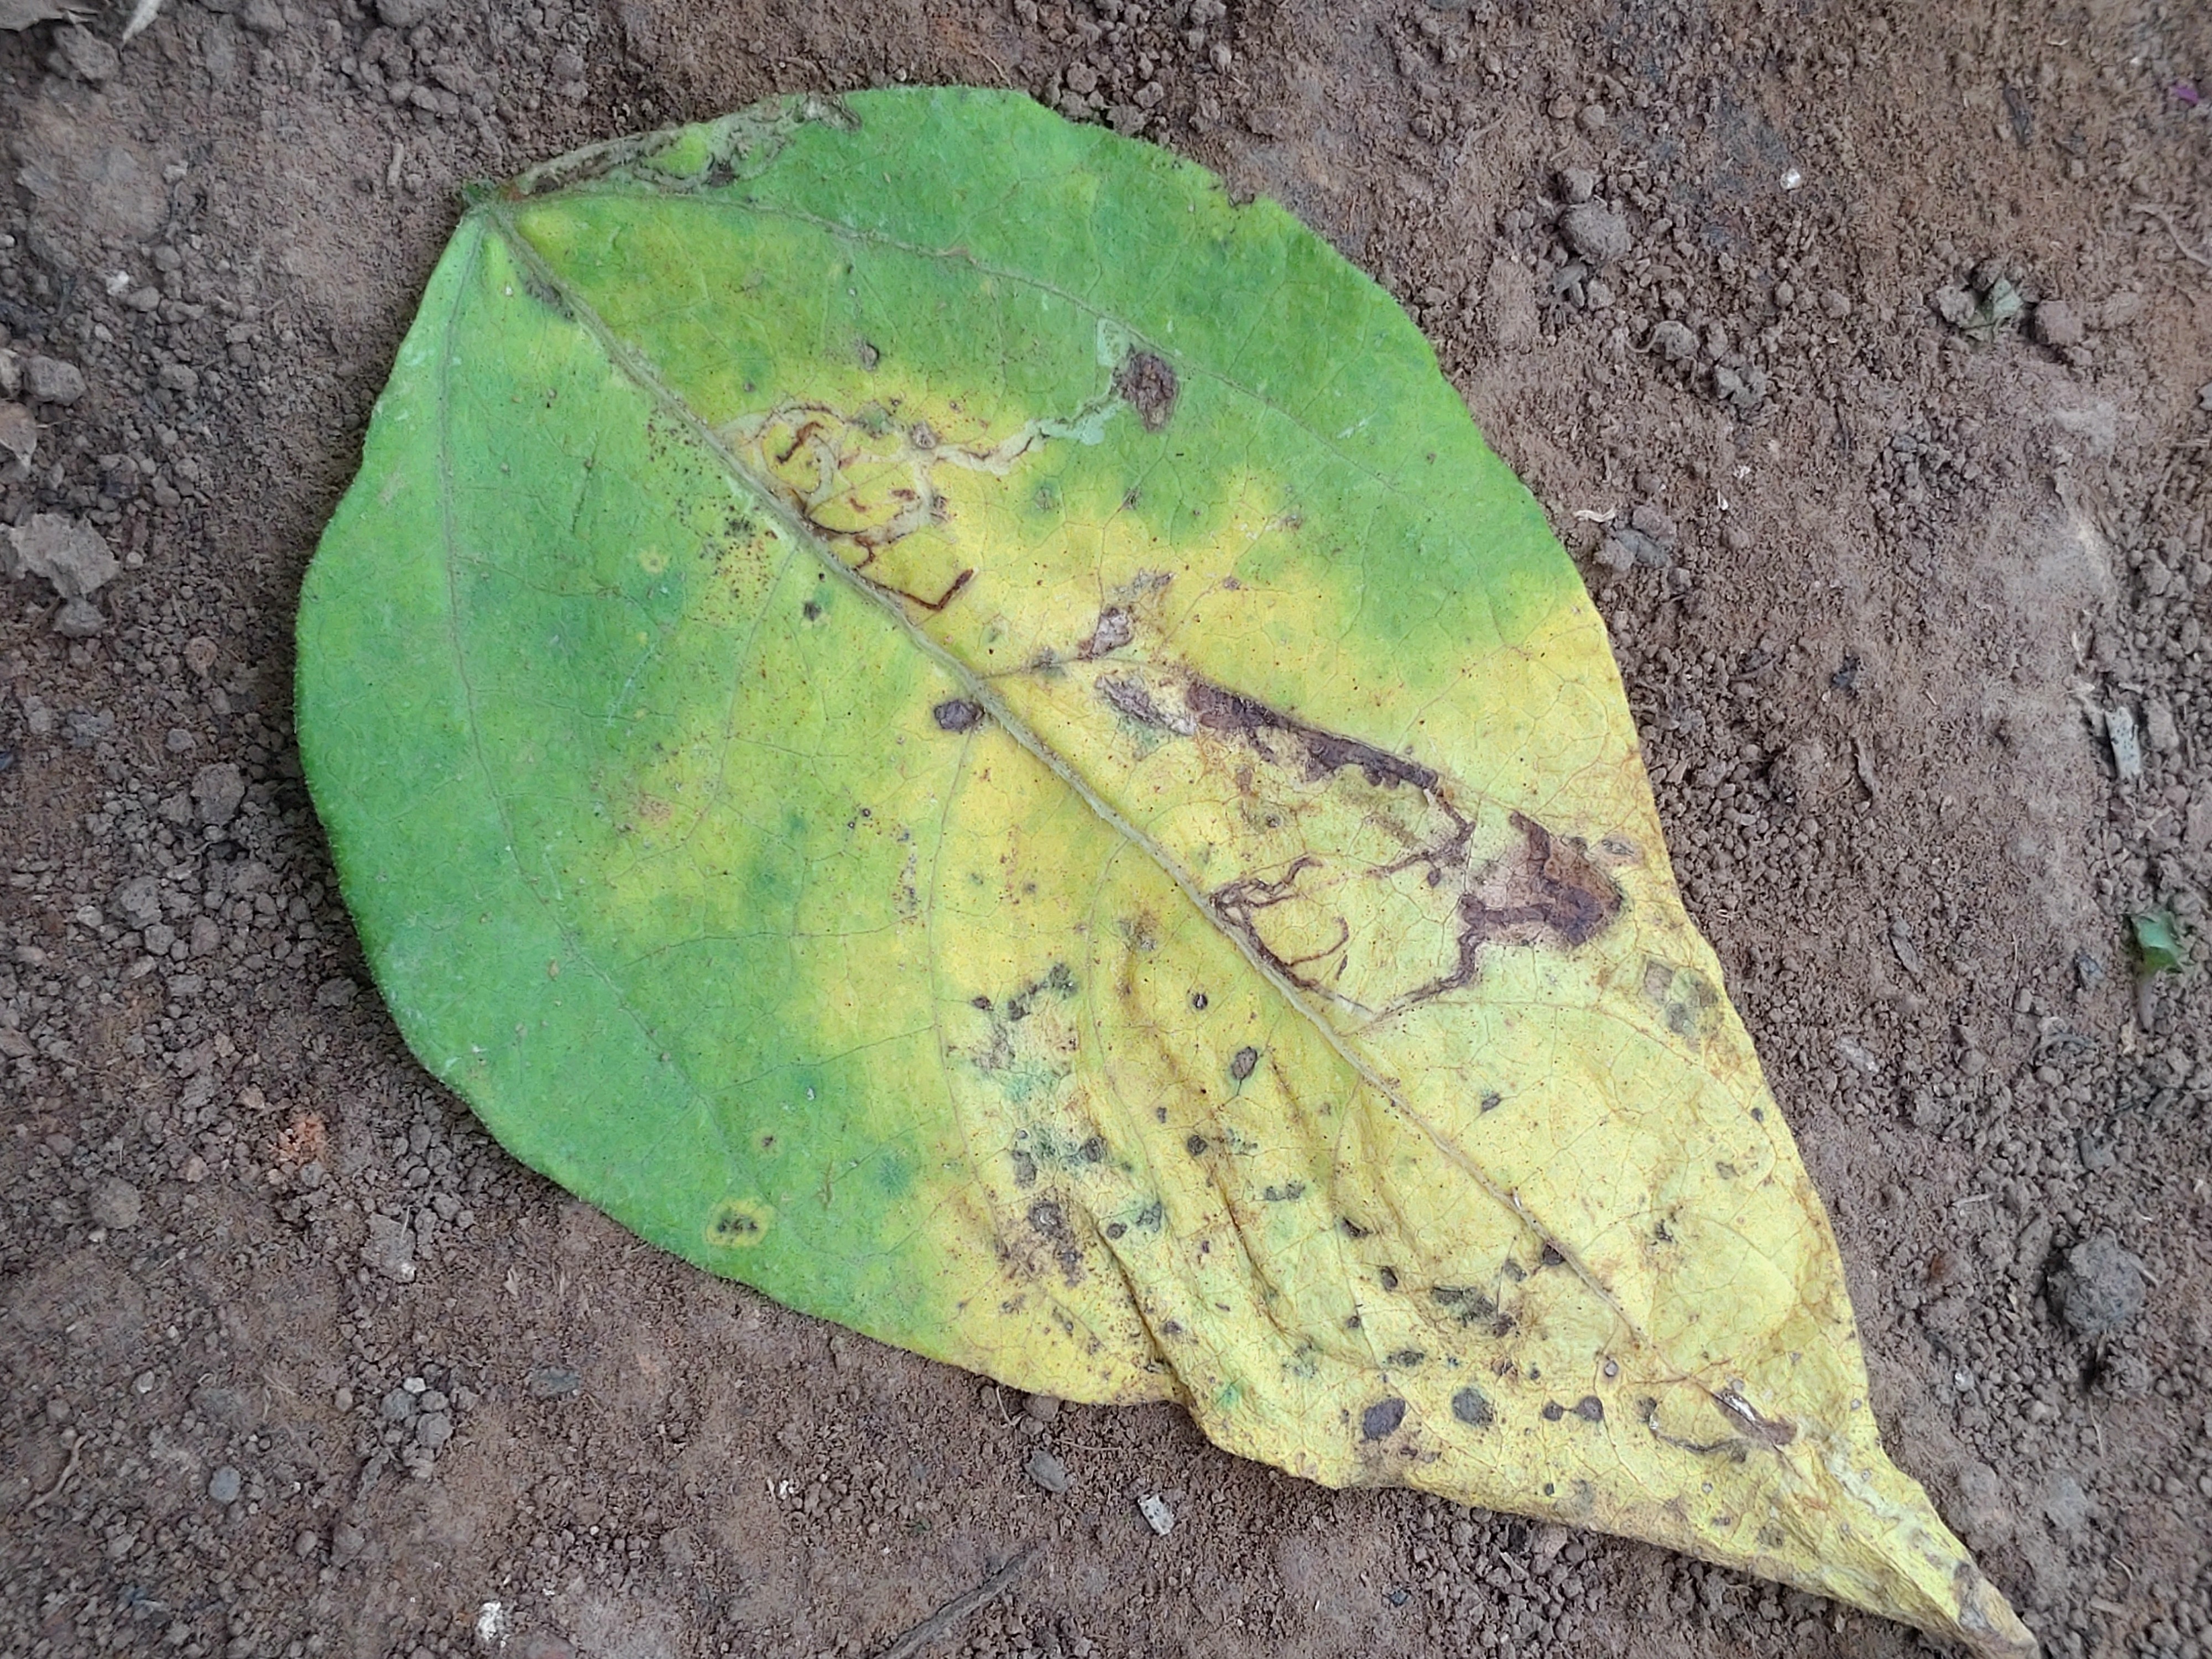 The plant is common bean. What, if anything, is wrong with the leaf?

anthracnose
